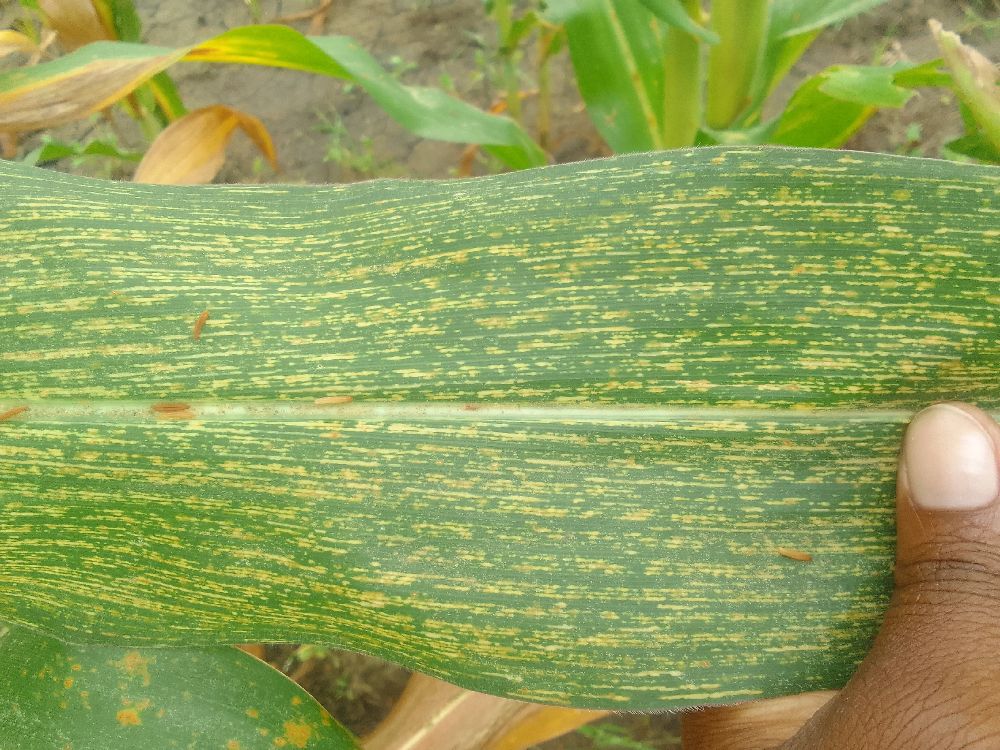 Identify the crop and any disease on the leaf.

maize, maize streak virus
